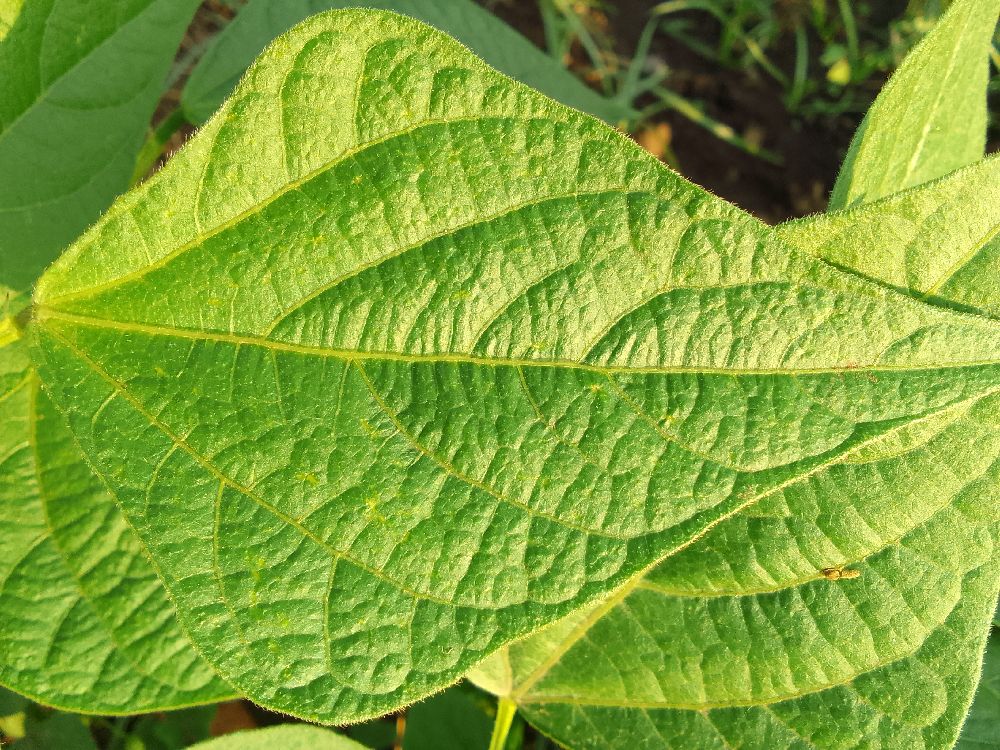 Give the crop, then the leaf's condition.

common bean, healthy
